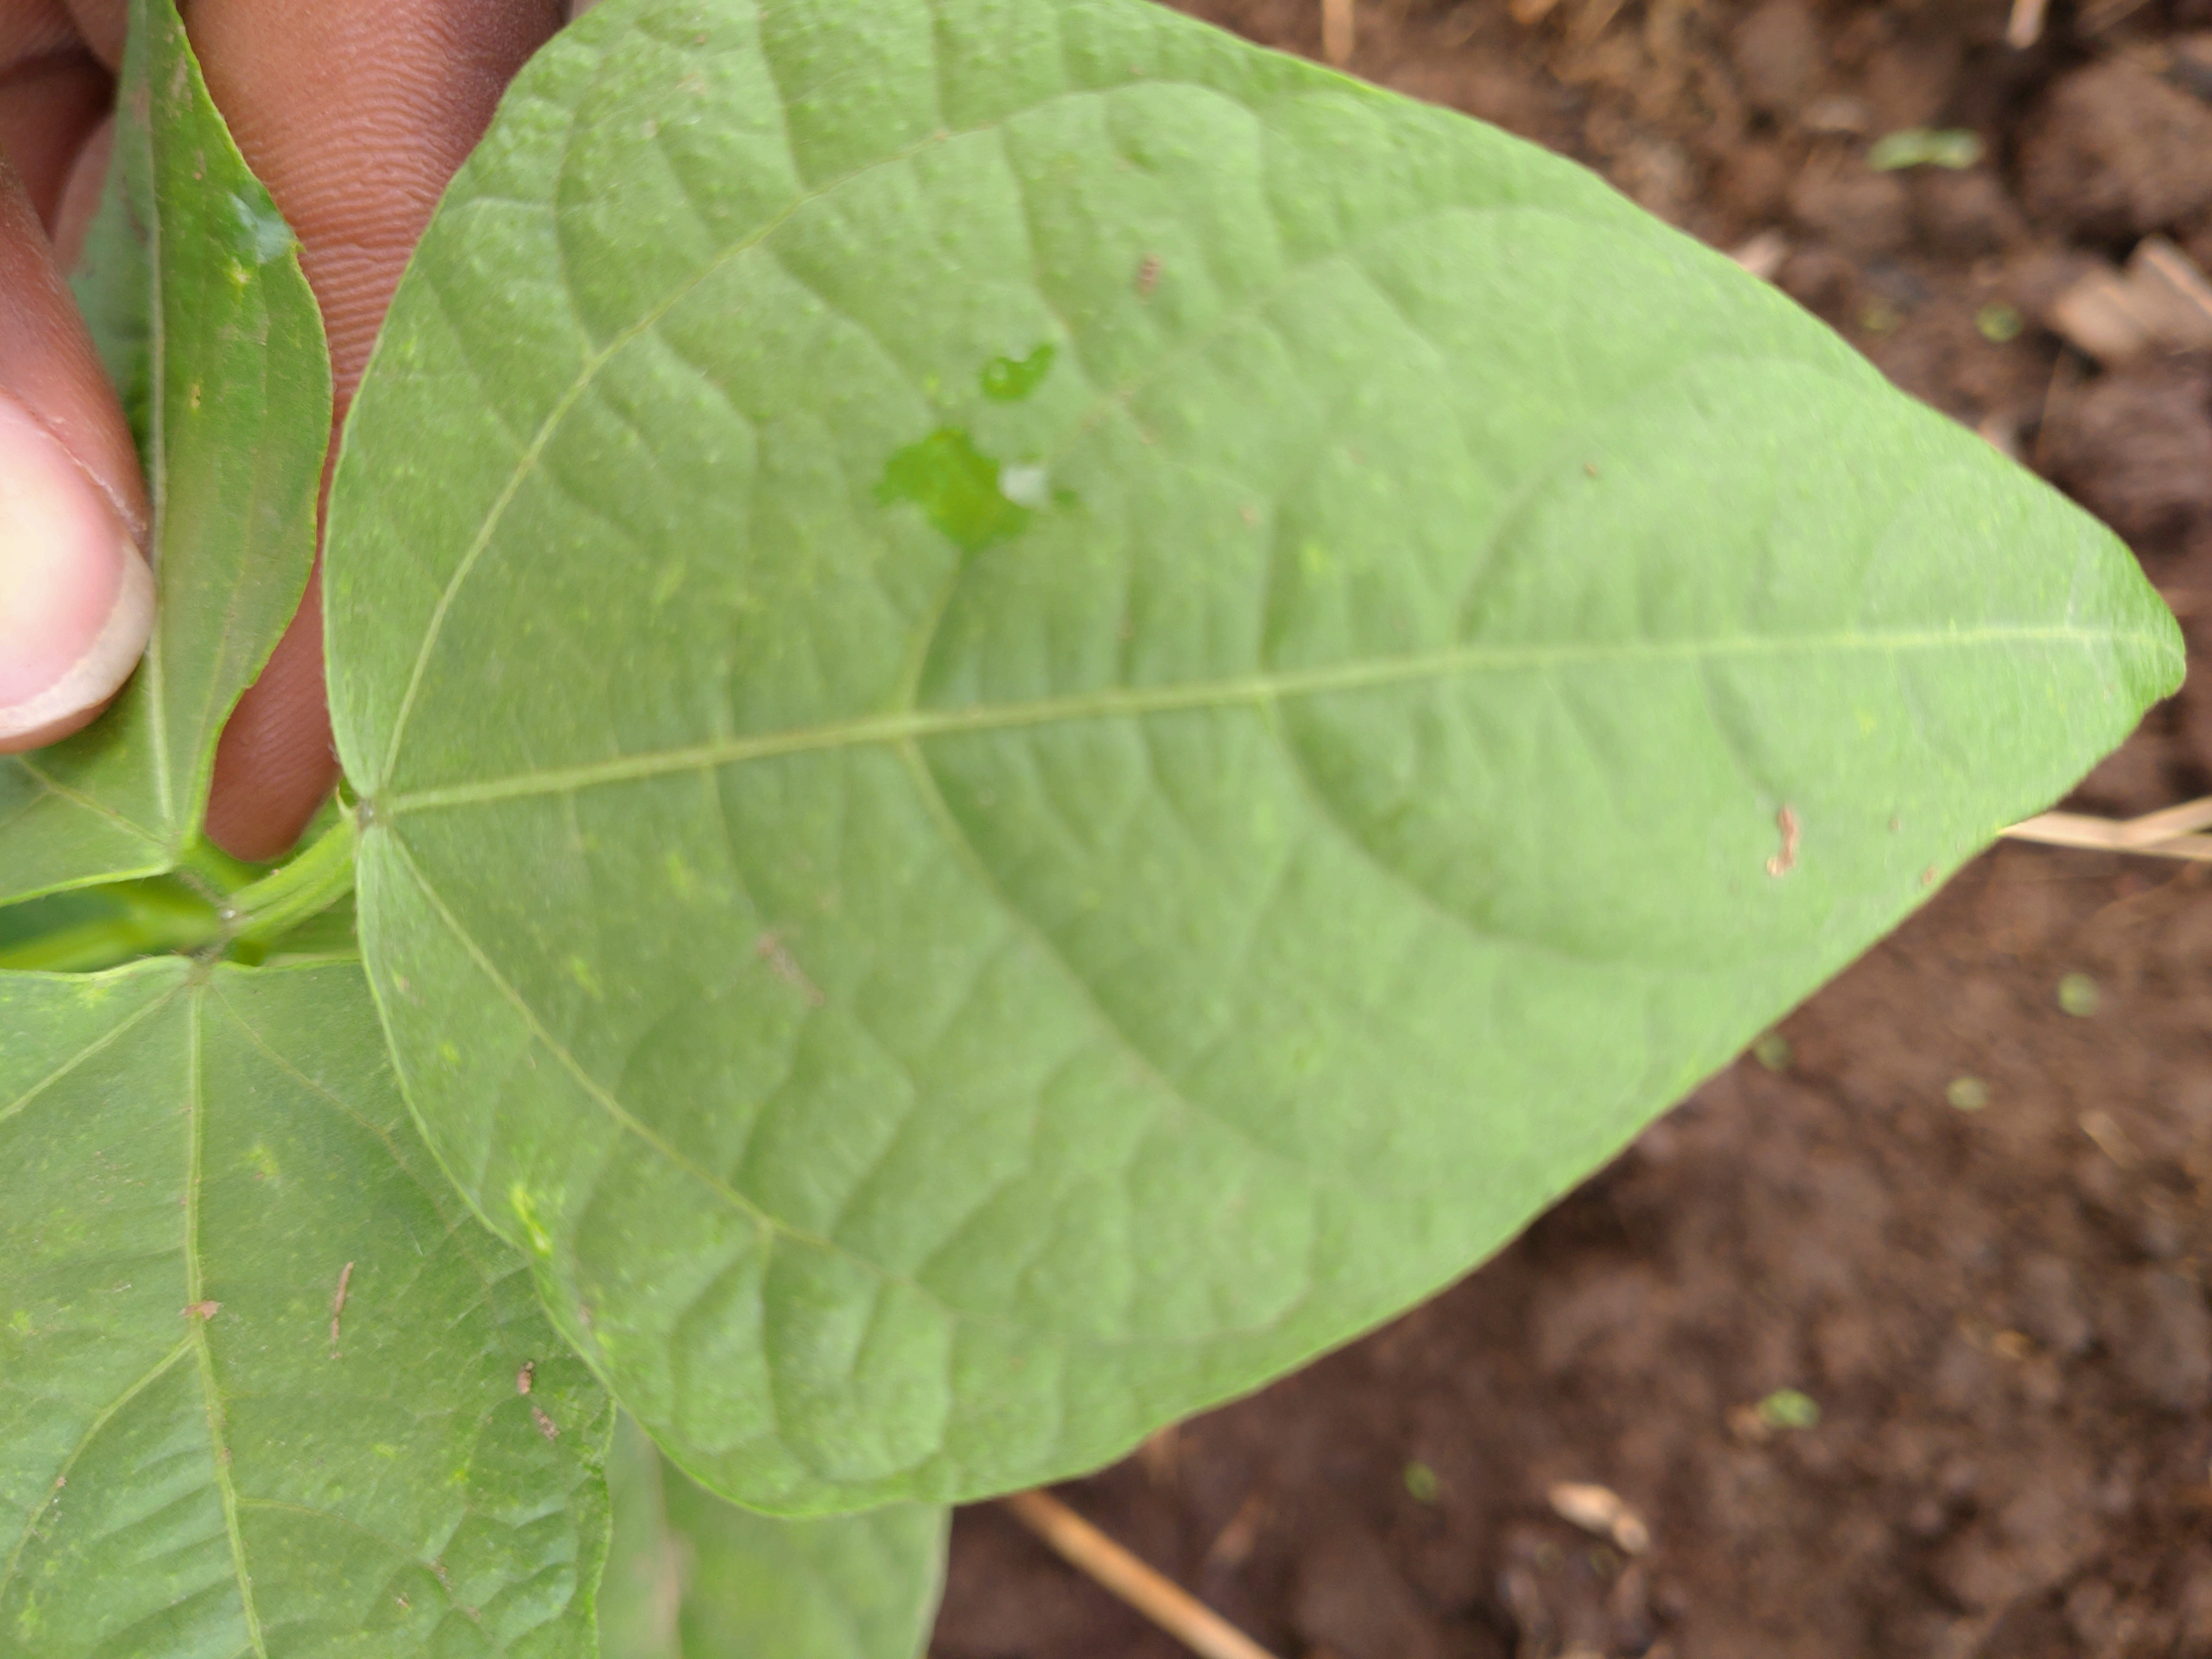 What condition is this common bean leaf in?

healthy
